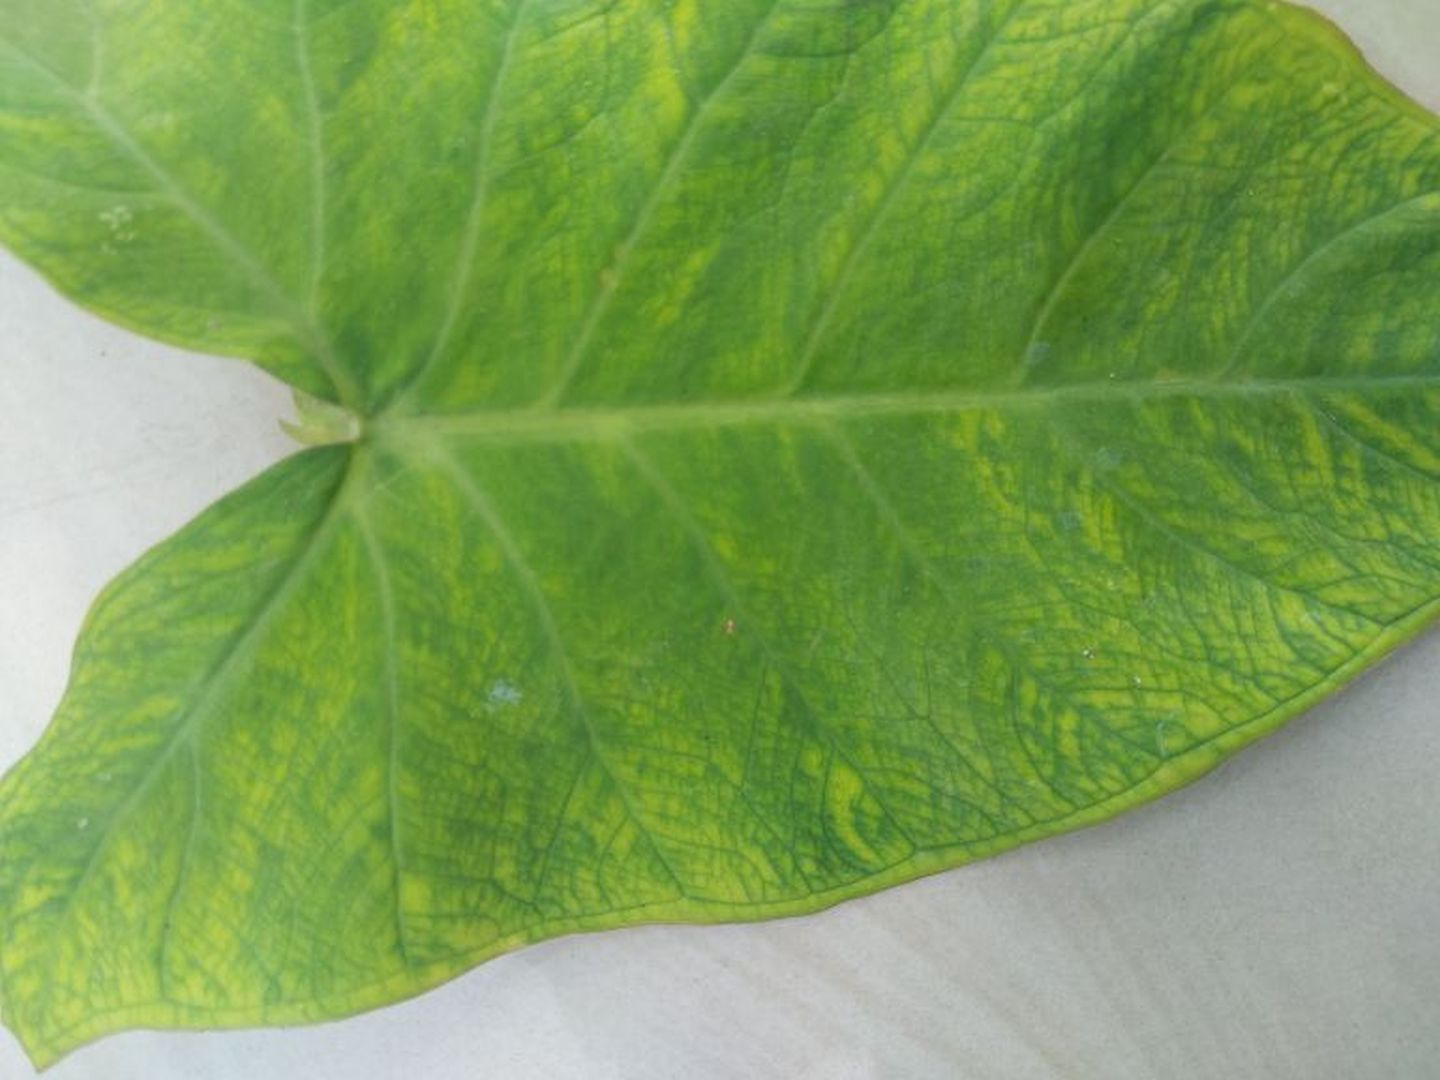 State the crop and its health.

taro, mosaic
